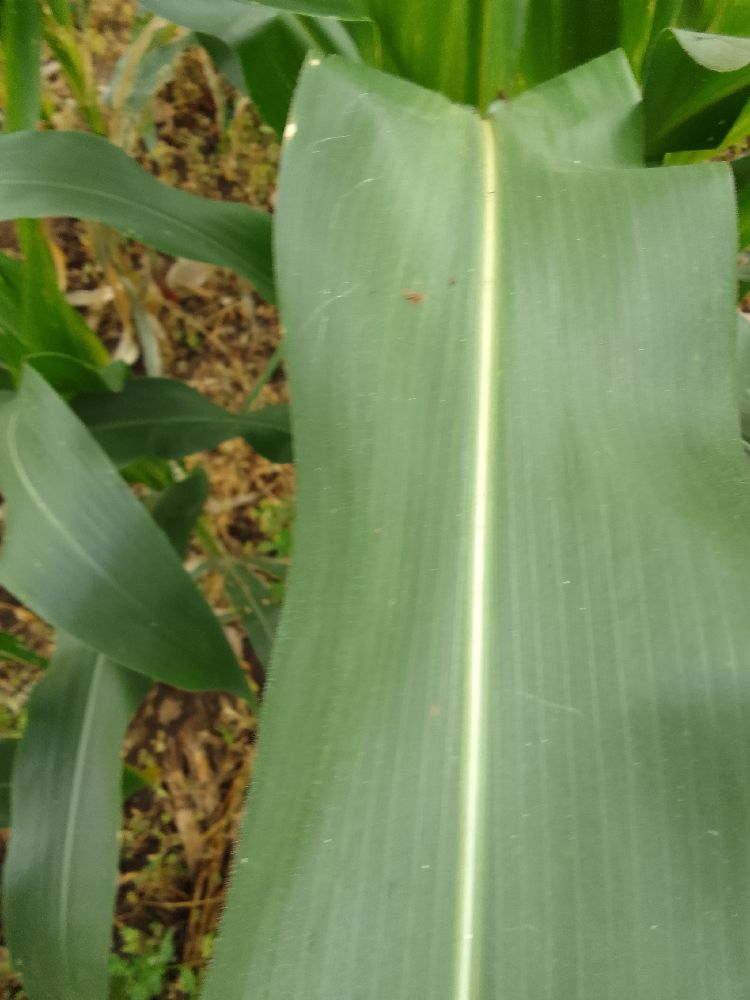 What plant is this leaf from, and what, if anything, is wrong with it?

maize, healthy
